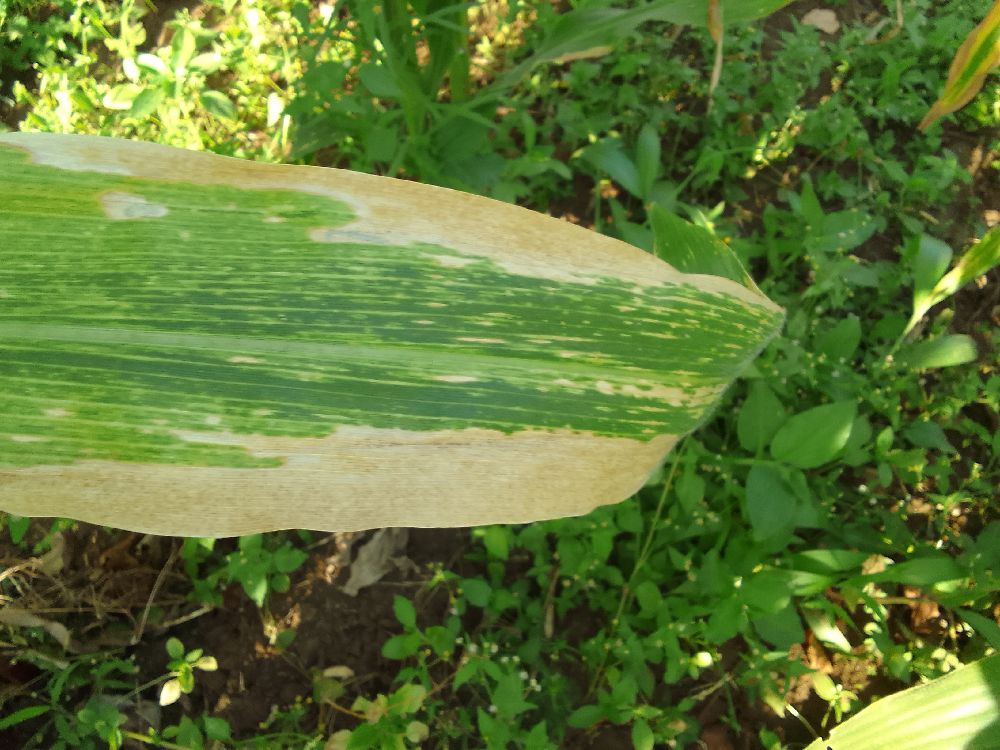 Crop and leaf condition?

maize, maize lethal necrosis
